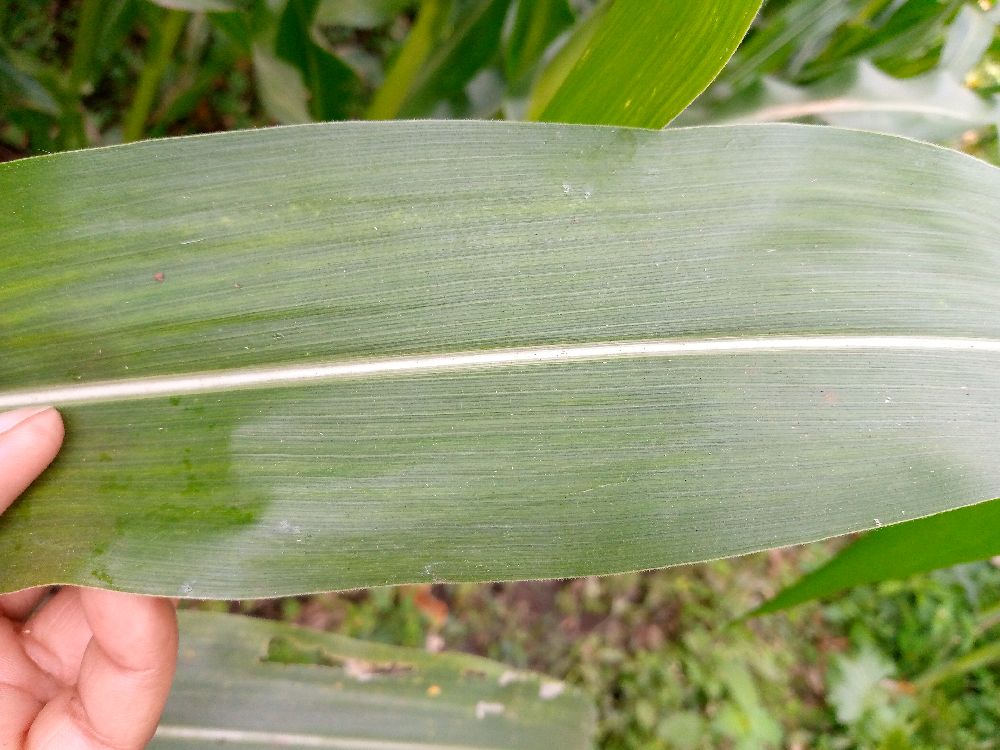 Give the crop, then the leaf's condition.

maize, healthy
